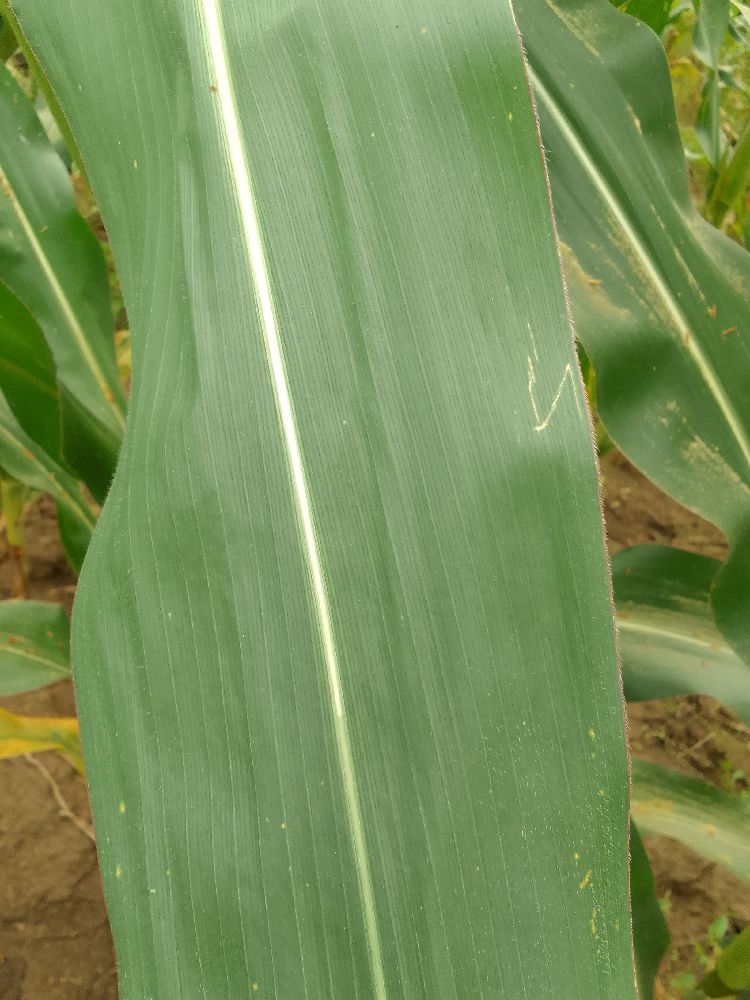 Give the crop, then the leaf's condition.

maize, healthy
